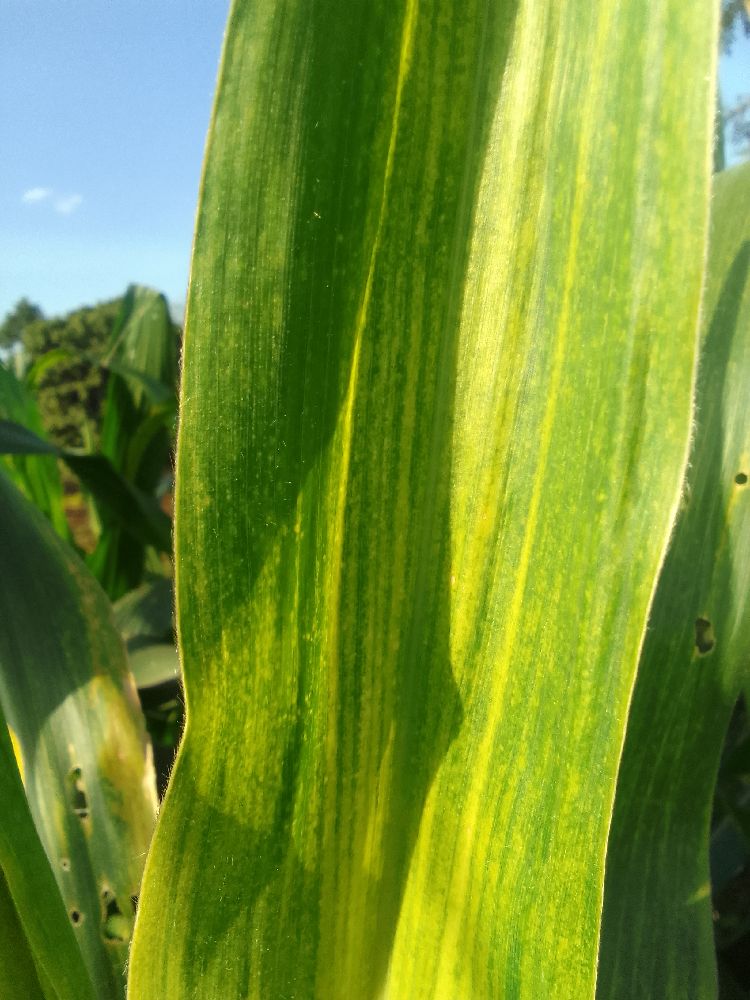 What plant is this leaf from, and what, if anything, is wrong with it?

maize, maize lethal necrosis
